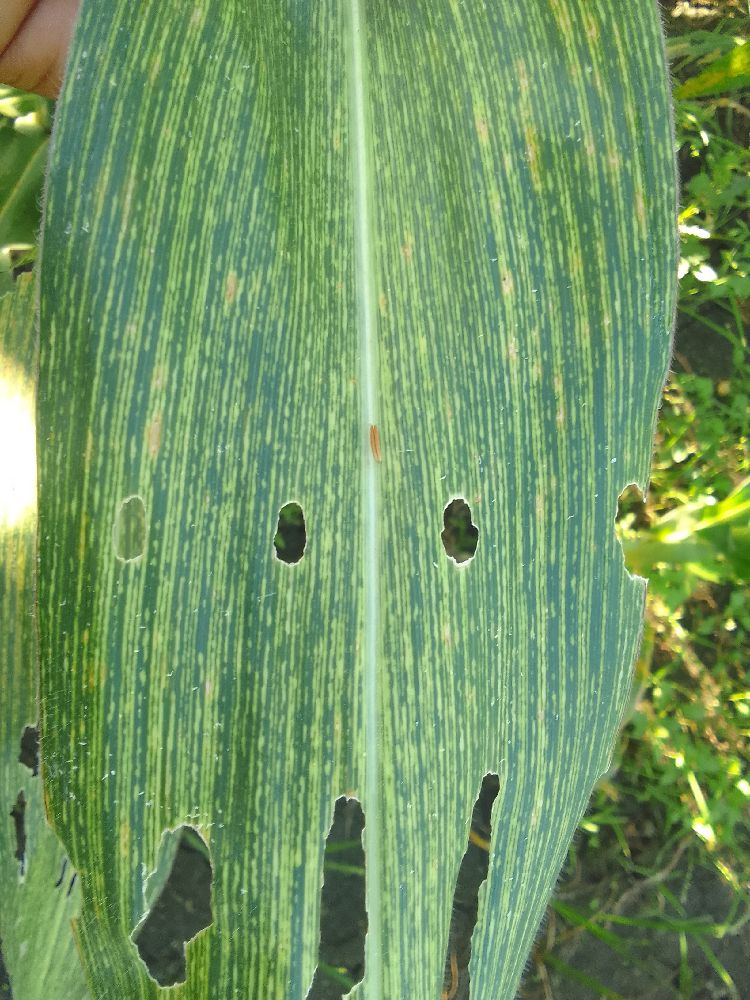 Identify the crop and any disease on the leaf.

maize, maize streak virus
